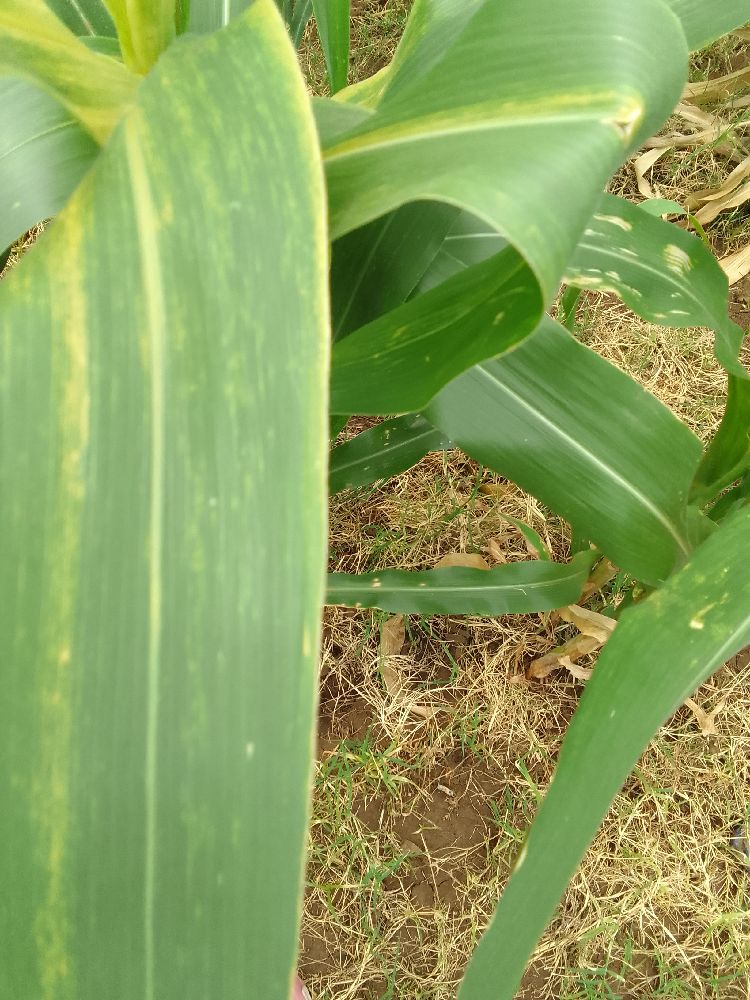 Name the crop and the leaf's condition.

maize, maize lethal necrosis
